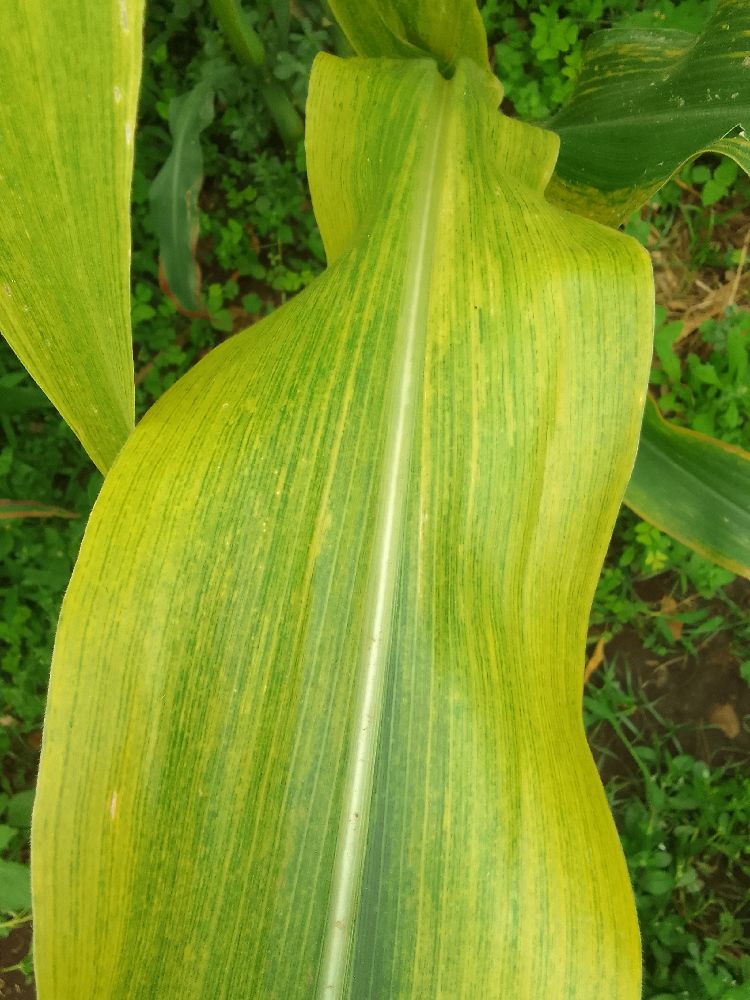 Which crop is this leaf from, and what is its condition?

maize, maize lethal necrosis
